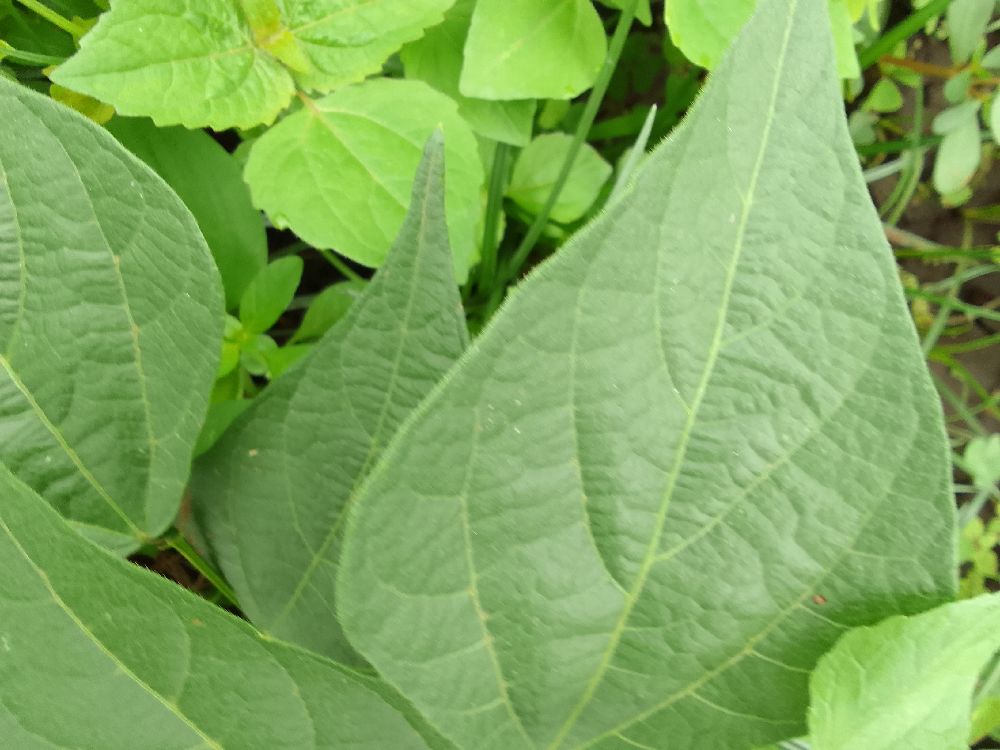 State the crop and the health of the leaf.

common bean, healthy
